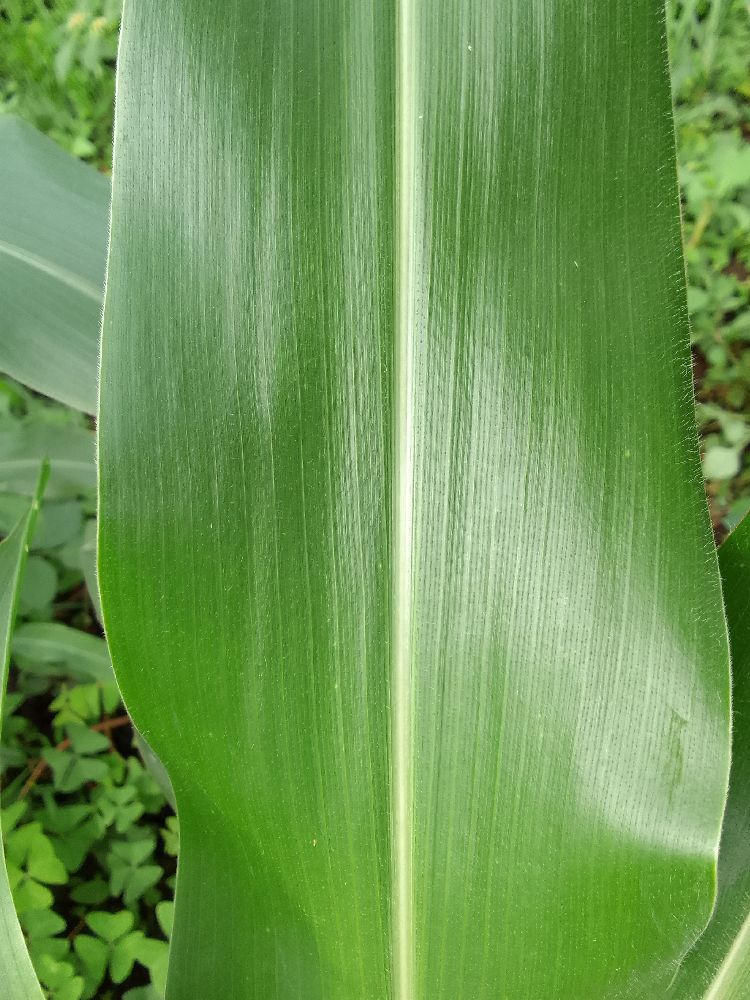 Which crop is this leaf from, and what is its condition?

maize, healthy
